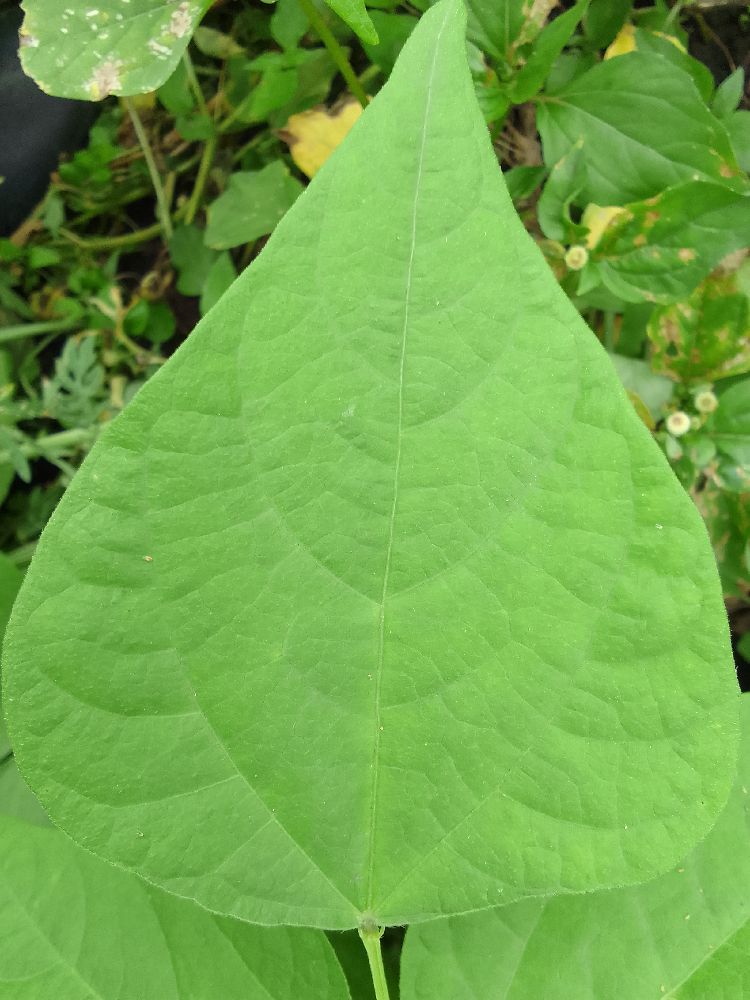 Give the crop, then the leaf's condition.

common bean, healthy
